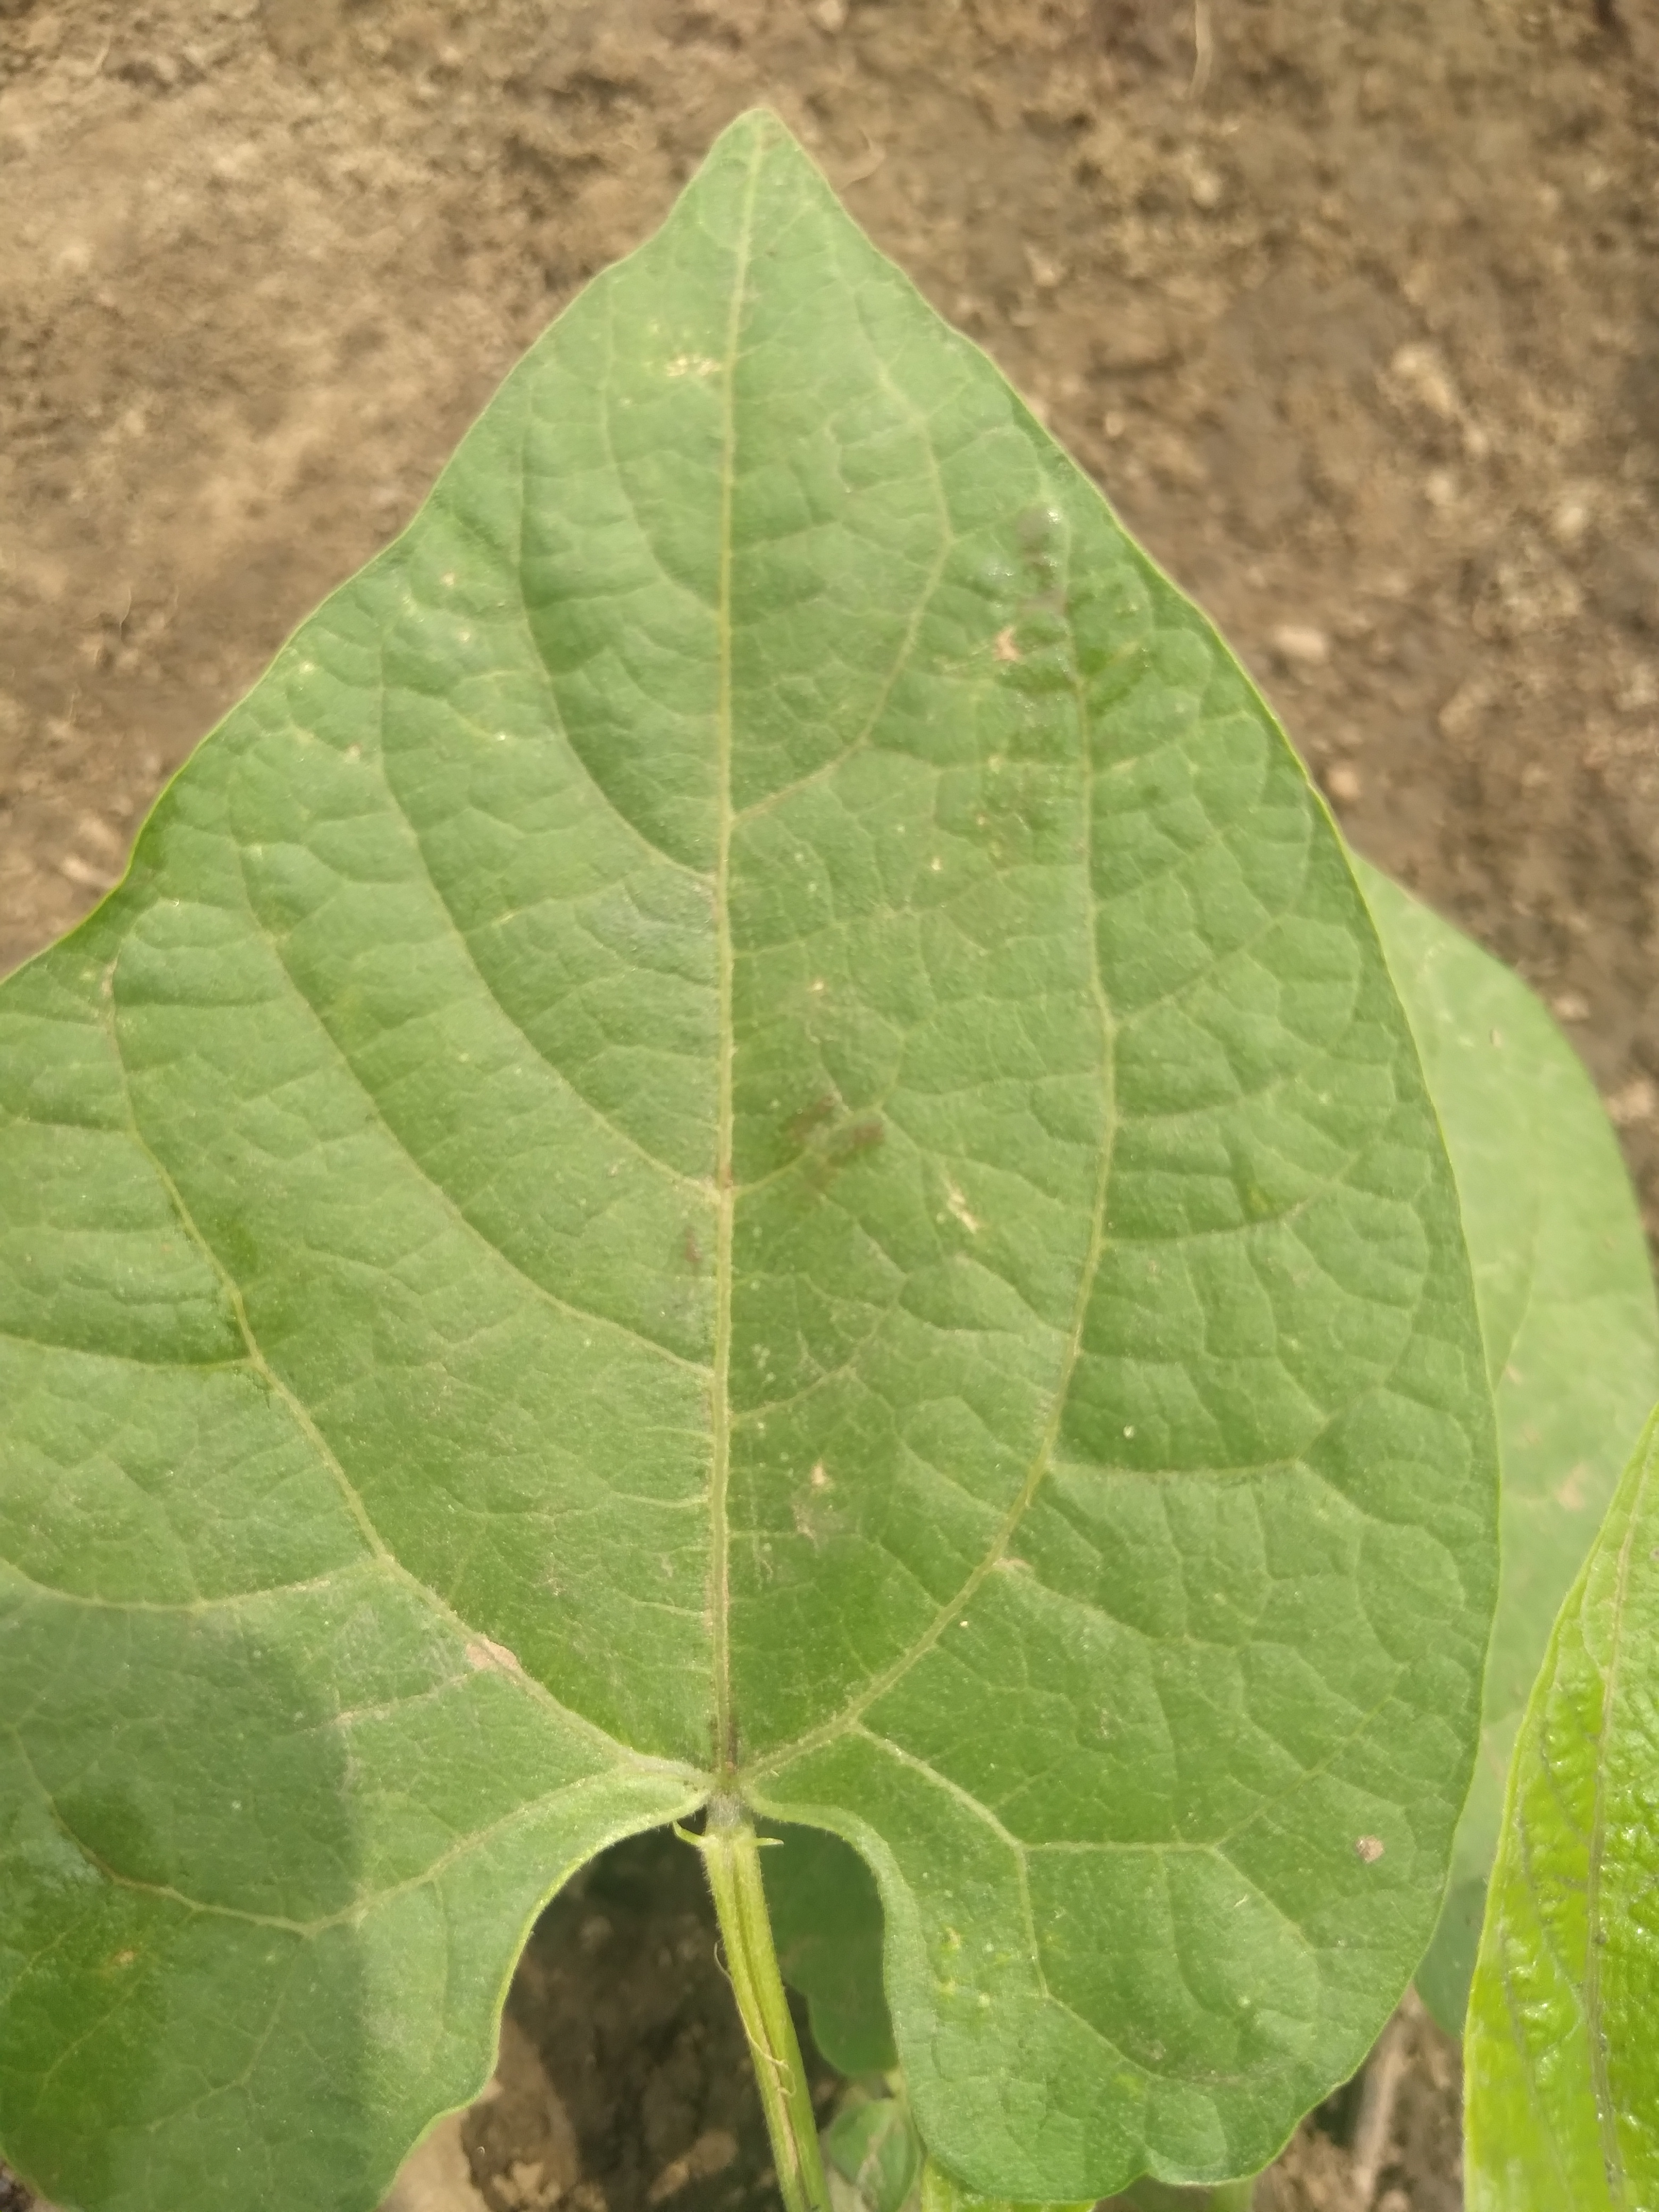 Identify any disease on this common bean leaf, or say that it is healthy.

healthy
